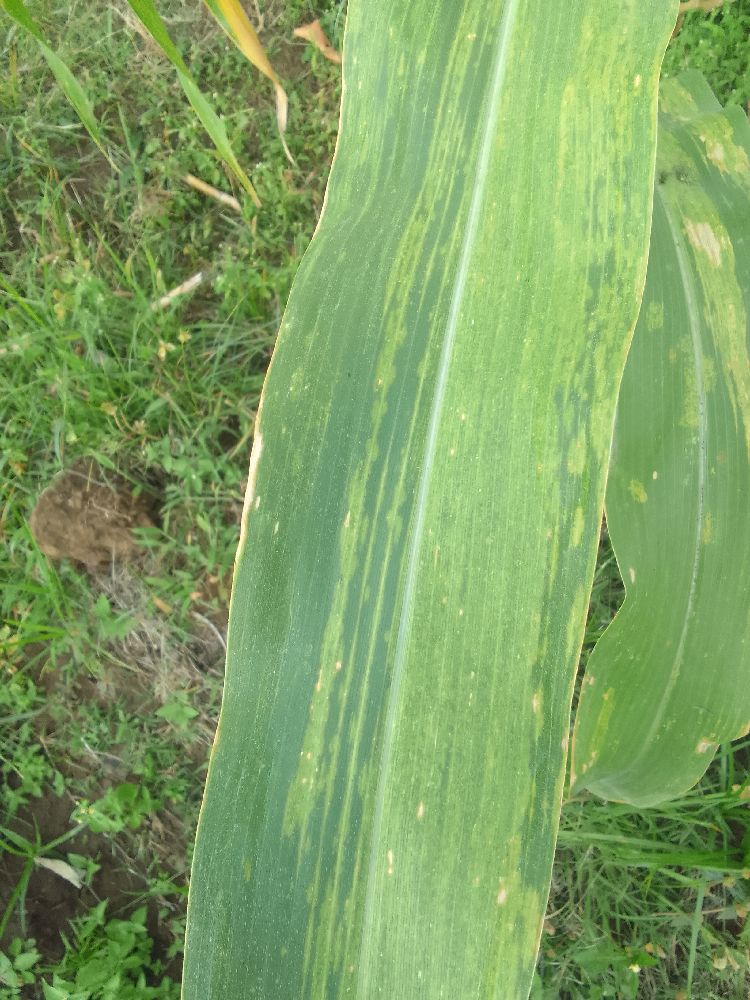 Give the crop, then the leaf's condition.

maize, maize lethal necrosis
